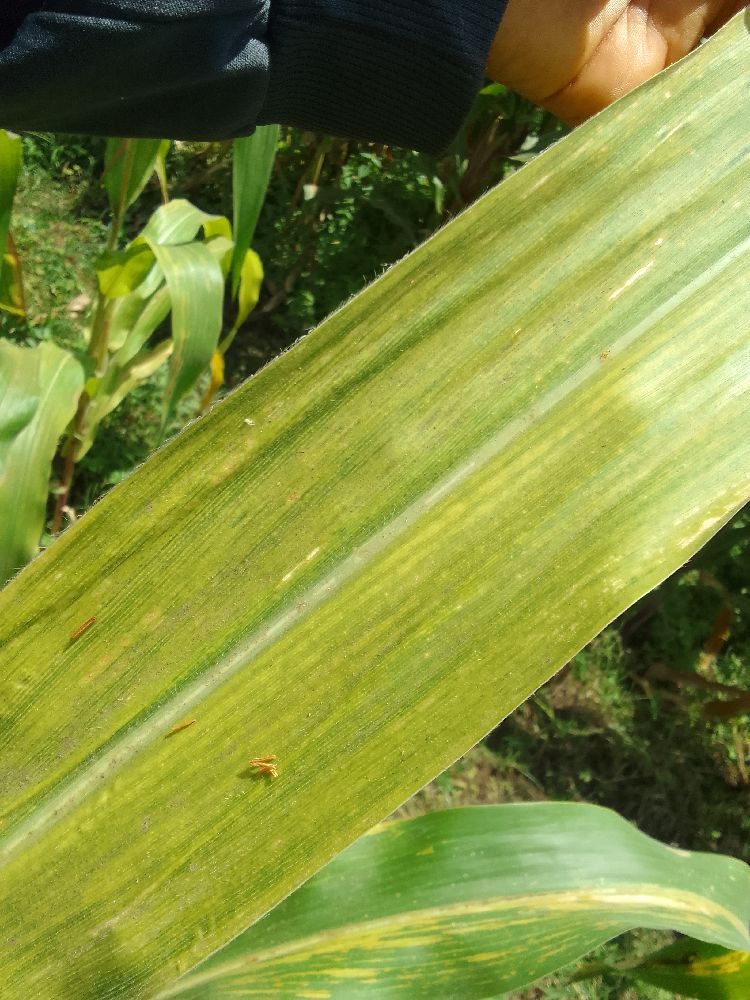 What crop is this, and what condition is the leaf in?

maize, maize lethal necrosis
